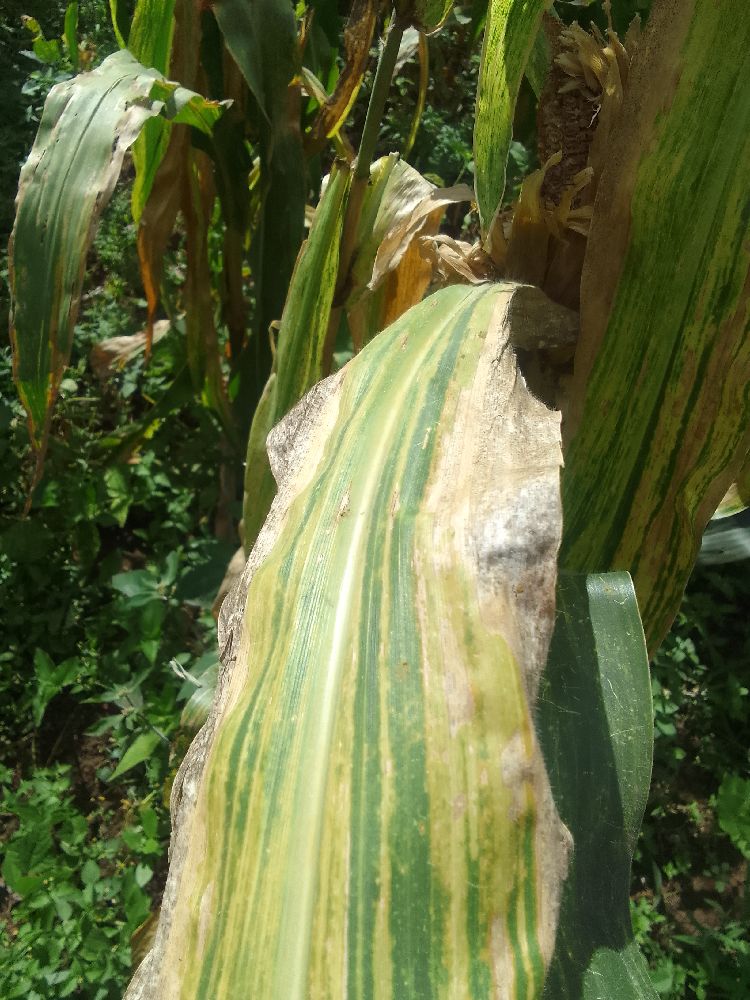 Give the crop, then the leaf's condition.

maize, maize lethal necrosis
